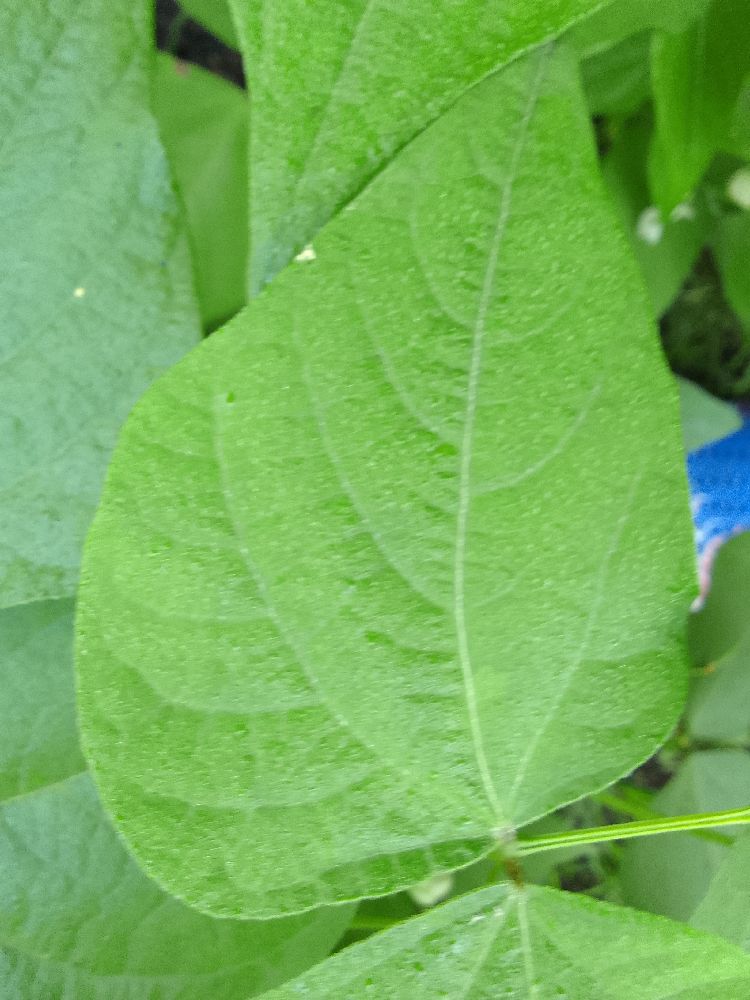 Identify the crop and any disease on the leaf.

common bean, healthy
